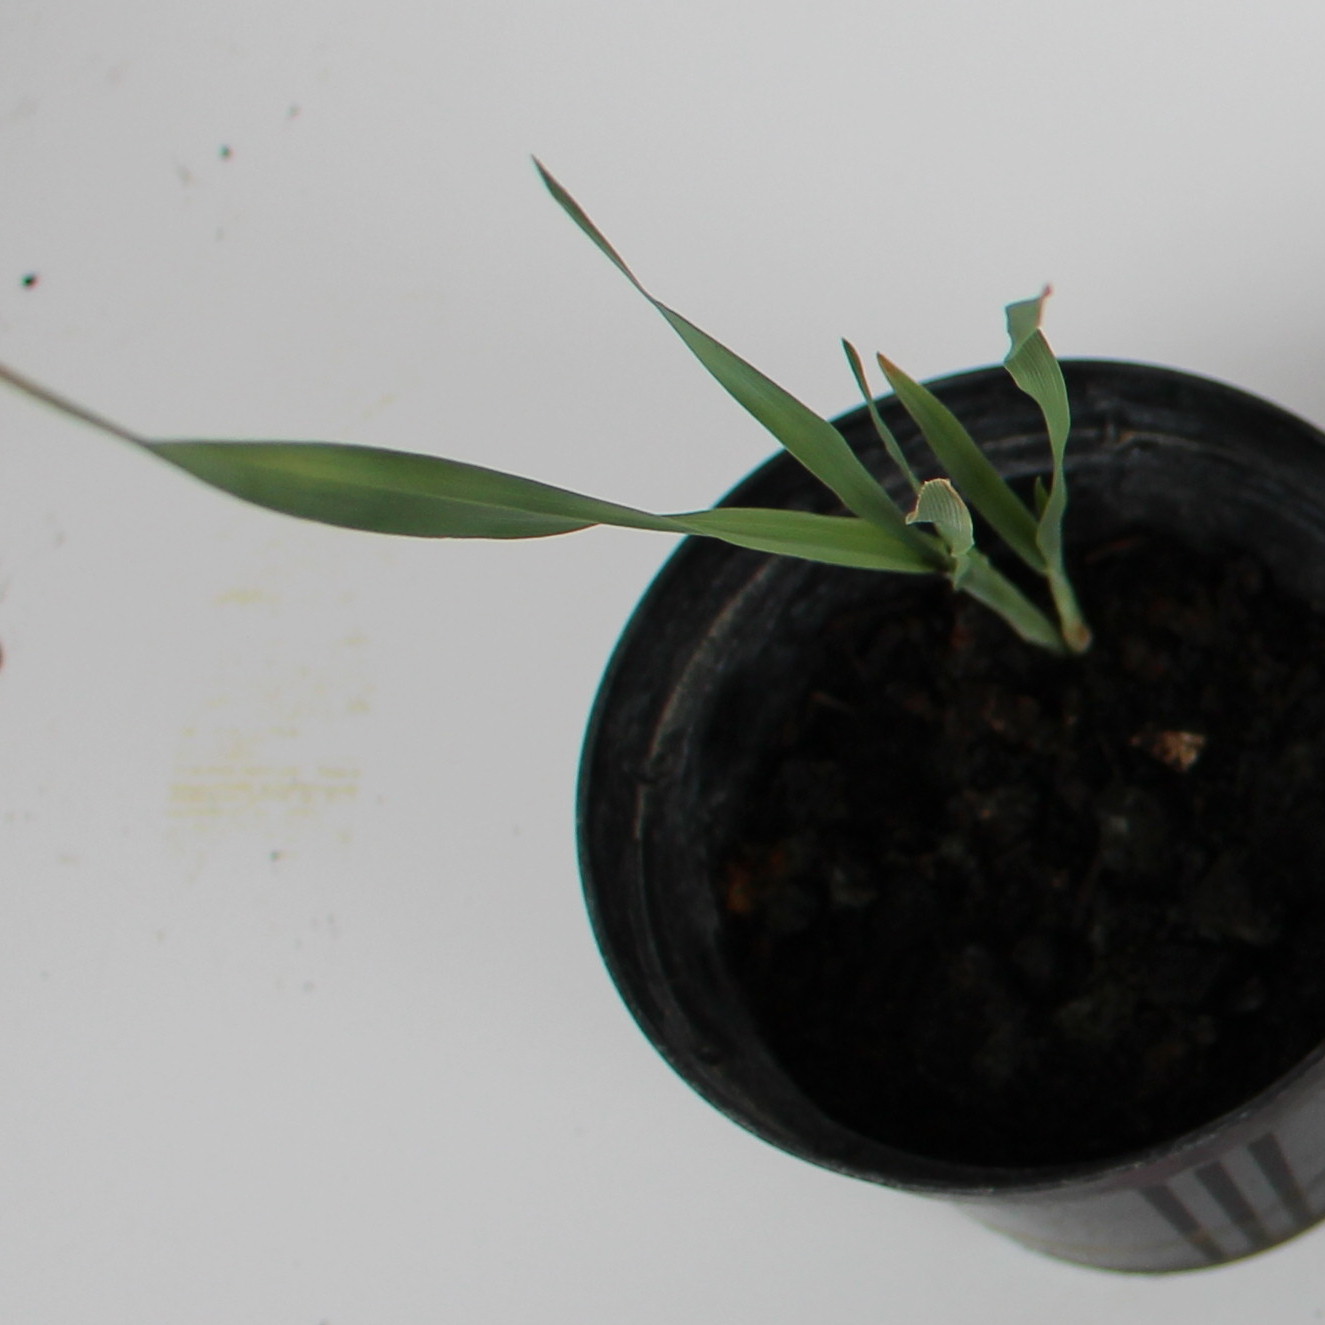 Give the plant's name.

Avena sterilis
